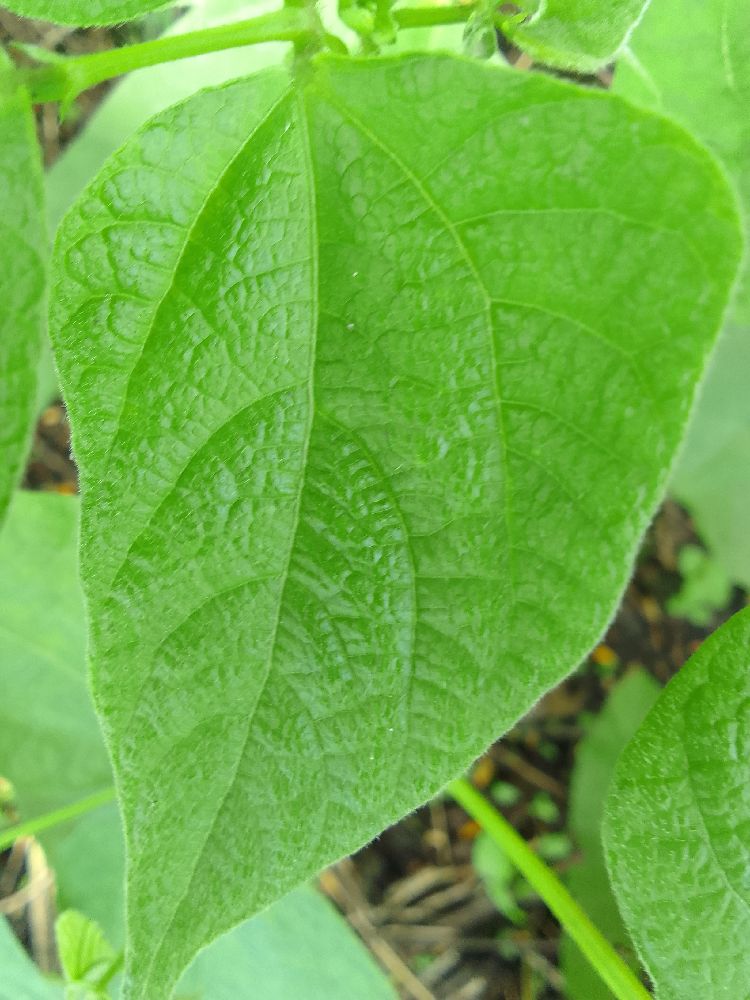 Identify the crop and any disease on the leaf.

common bean, healthy
